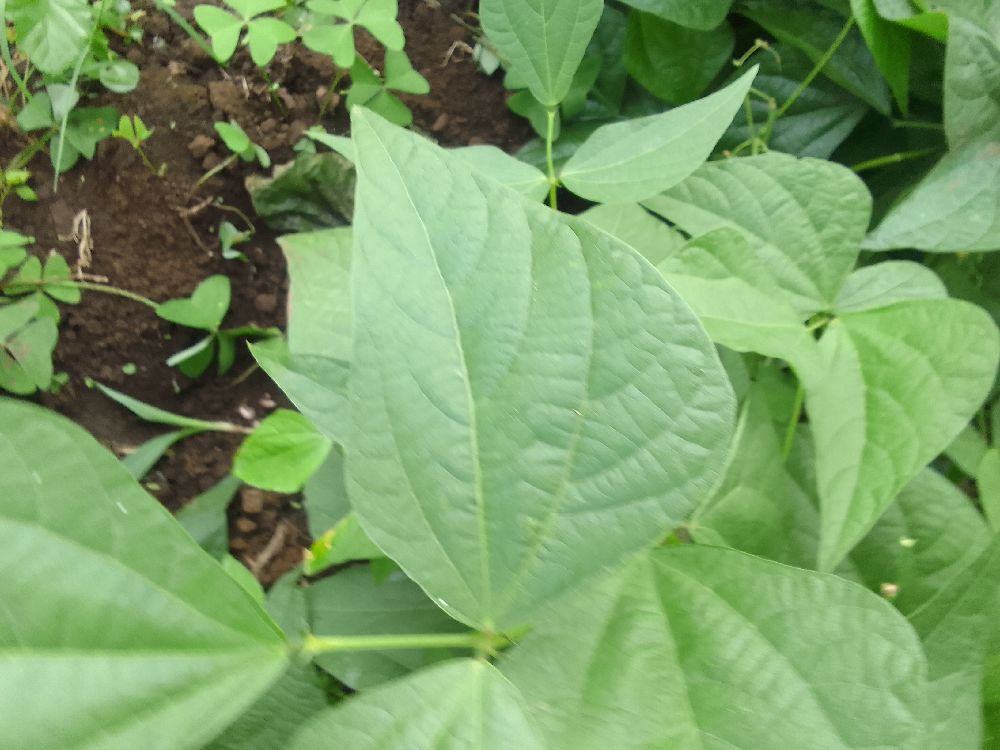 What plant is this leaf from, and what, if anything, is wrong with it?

common bean, healthy
